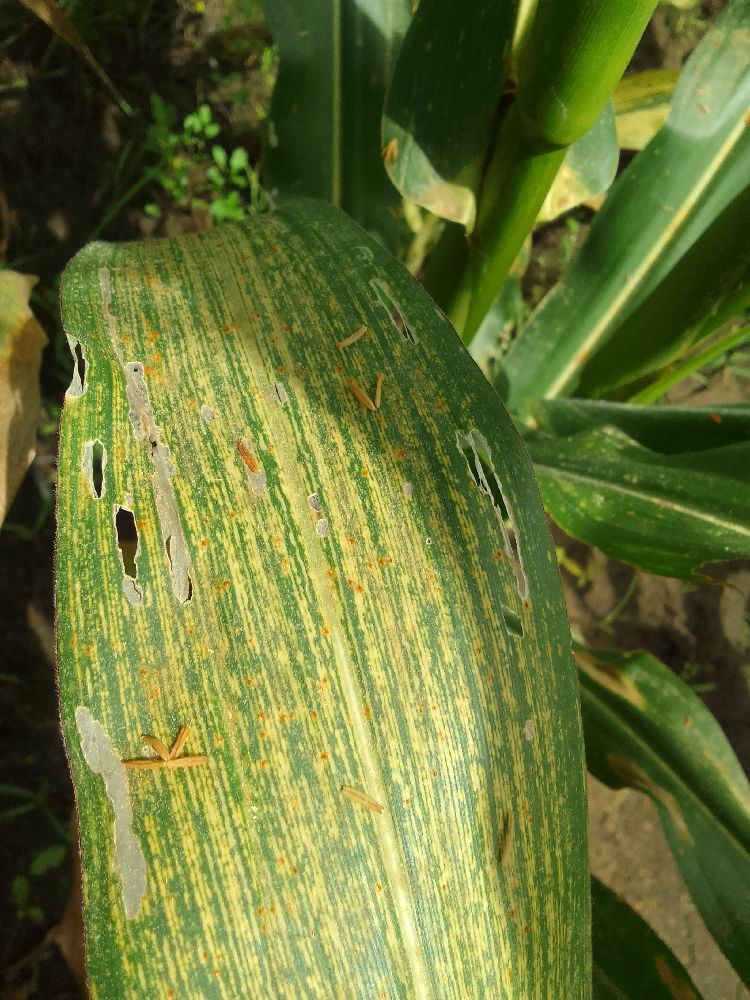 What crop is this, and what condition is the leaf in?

maize, maize streak virus
